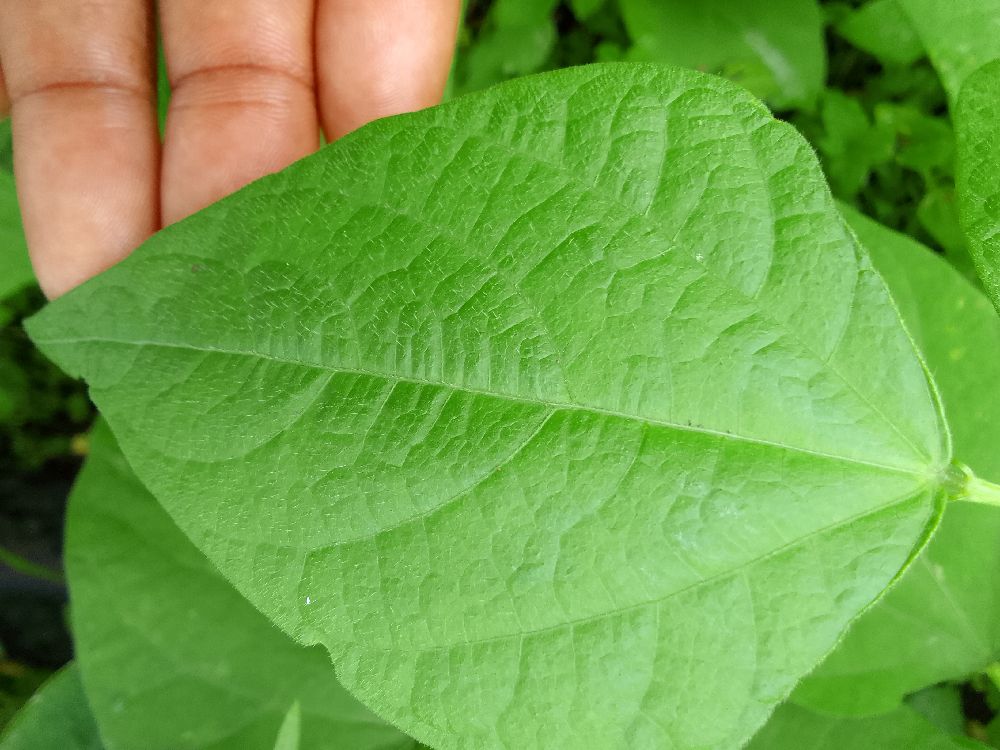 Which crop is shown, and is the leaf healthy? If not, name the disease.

common bean, healthy
